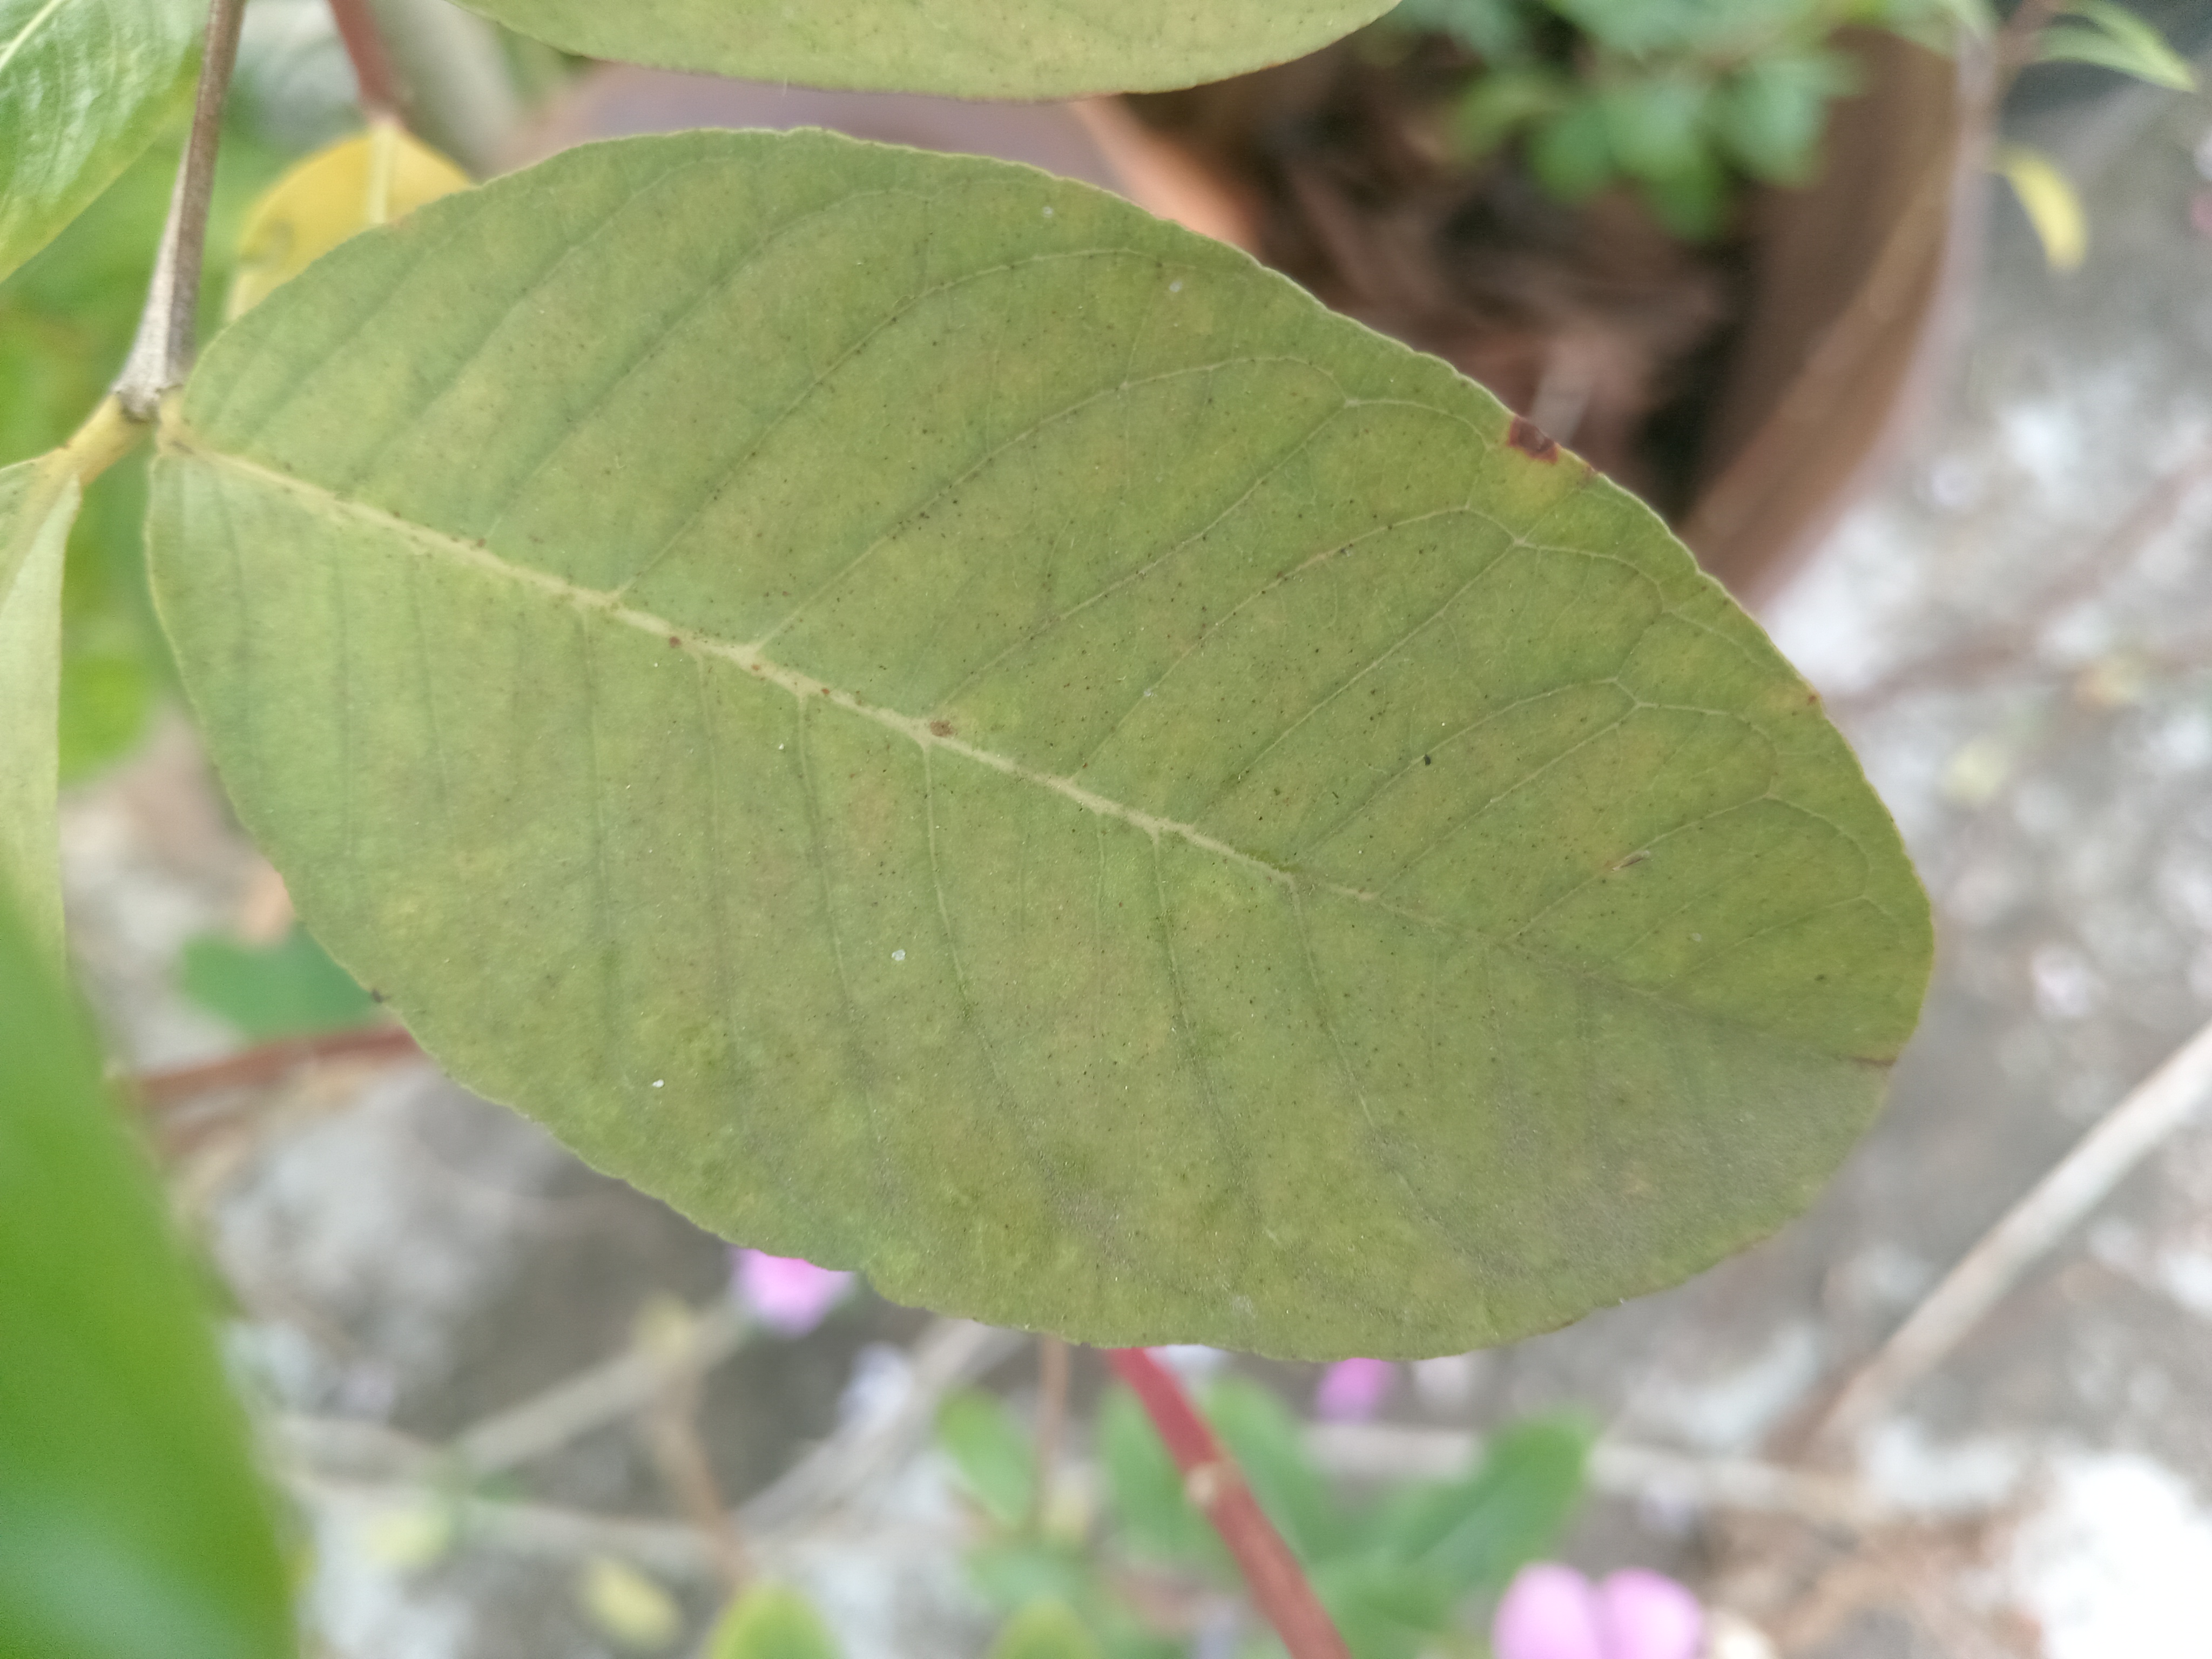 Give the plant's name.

guava
